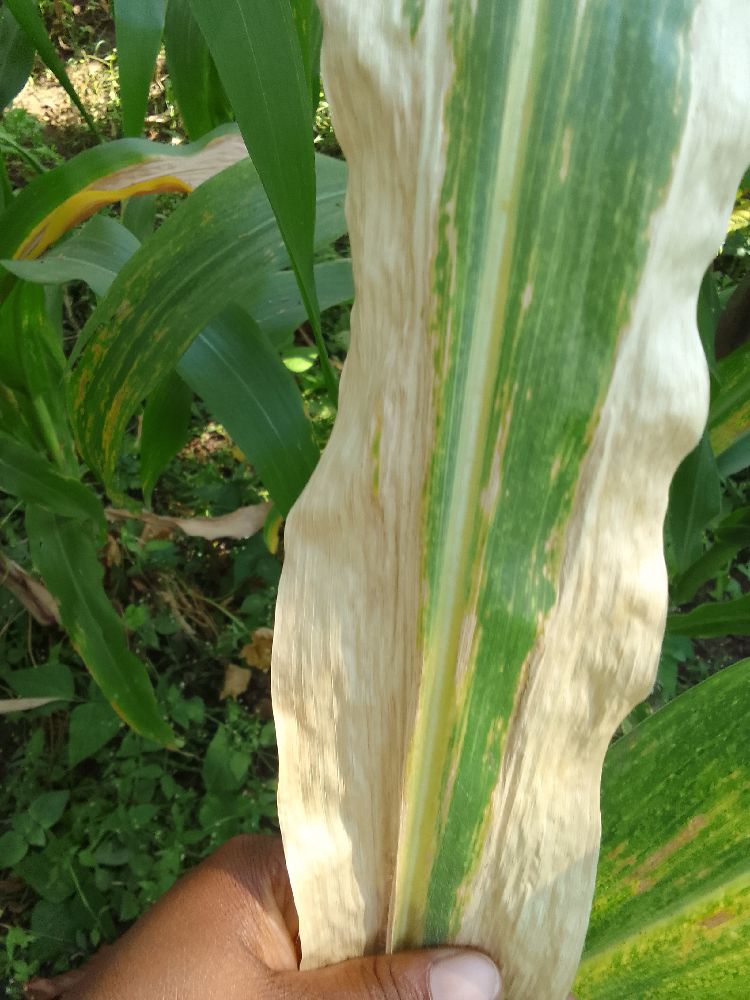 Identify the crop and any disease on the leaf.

maize, maize lethal necrosis
